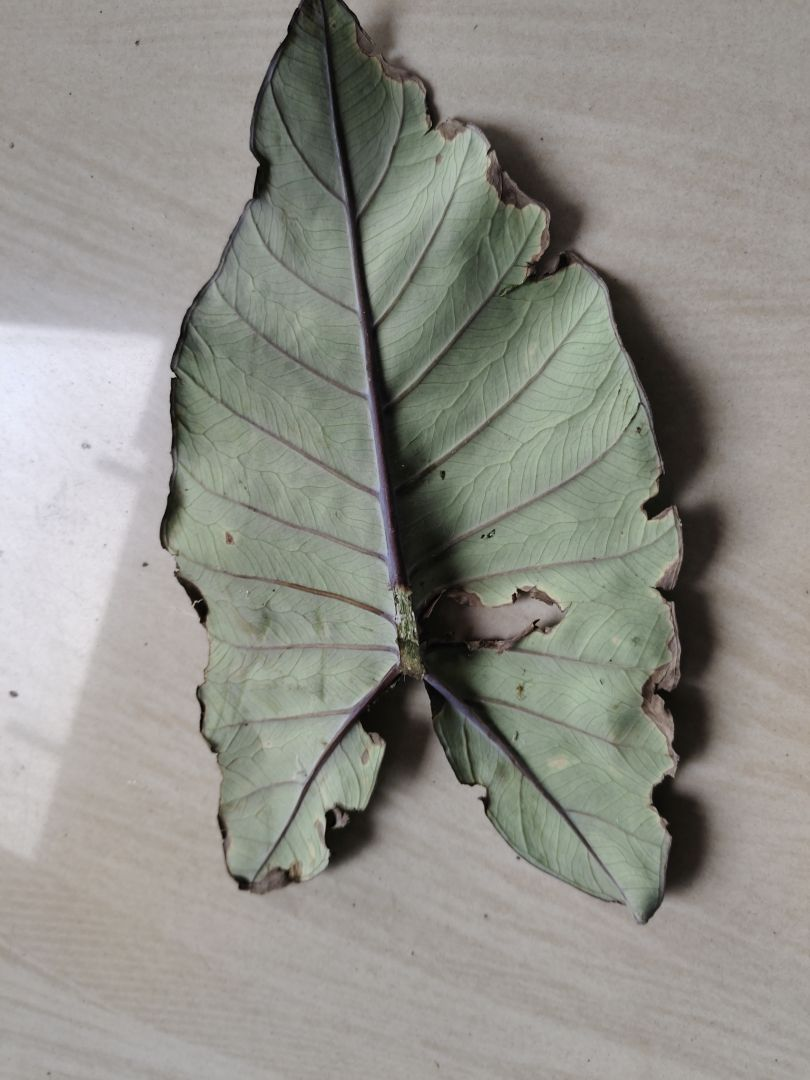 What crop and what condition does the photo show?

taro, leaf blight
